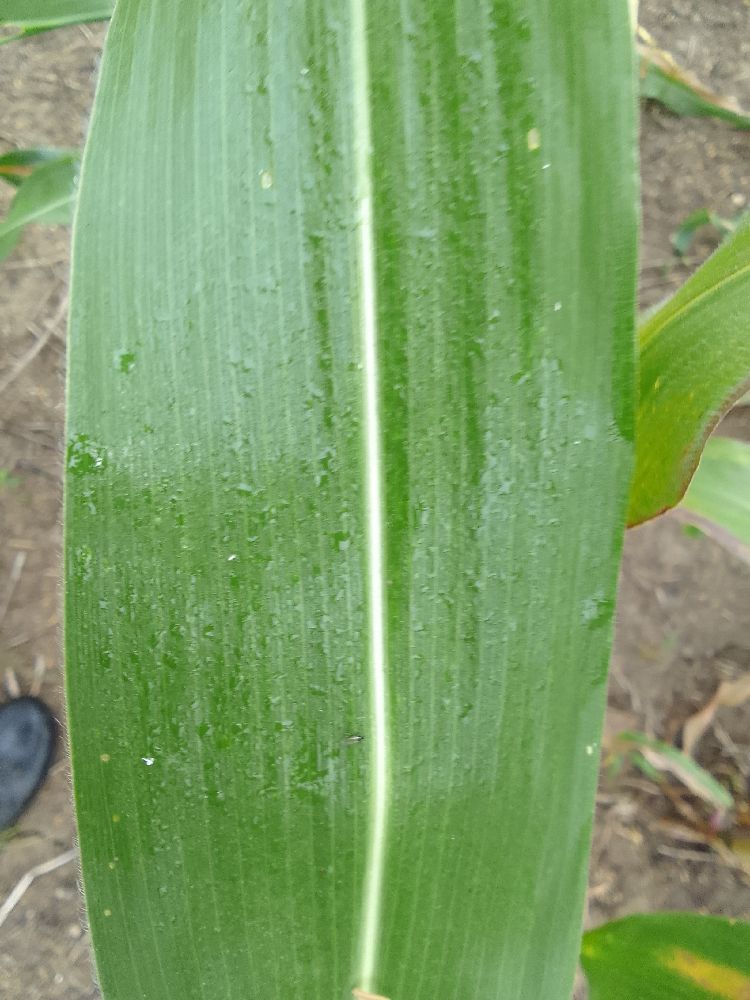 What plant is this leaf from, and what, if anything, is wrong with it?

maize, healthy
